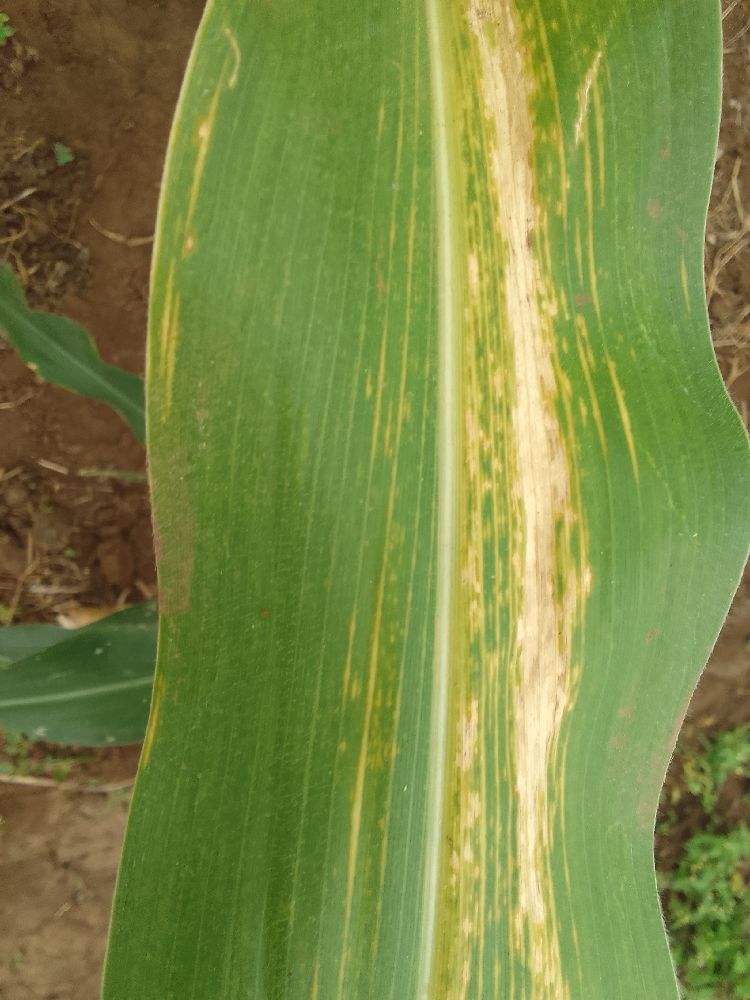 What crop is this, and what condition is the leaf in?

maize, maize lethal necrosis
